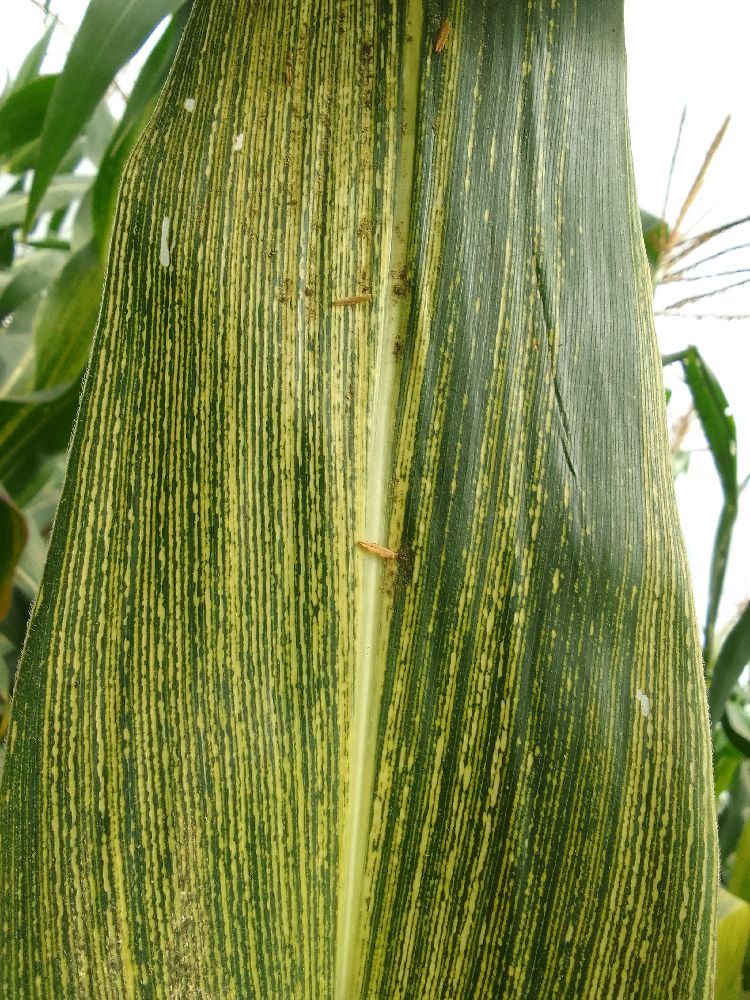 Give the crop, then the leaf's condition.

maize, maize streak virus
